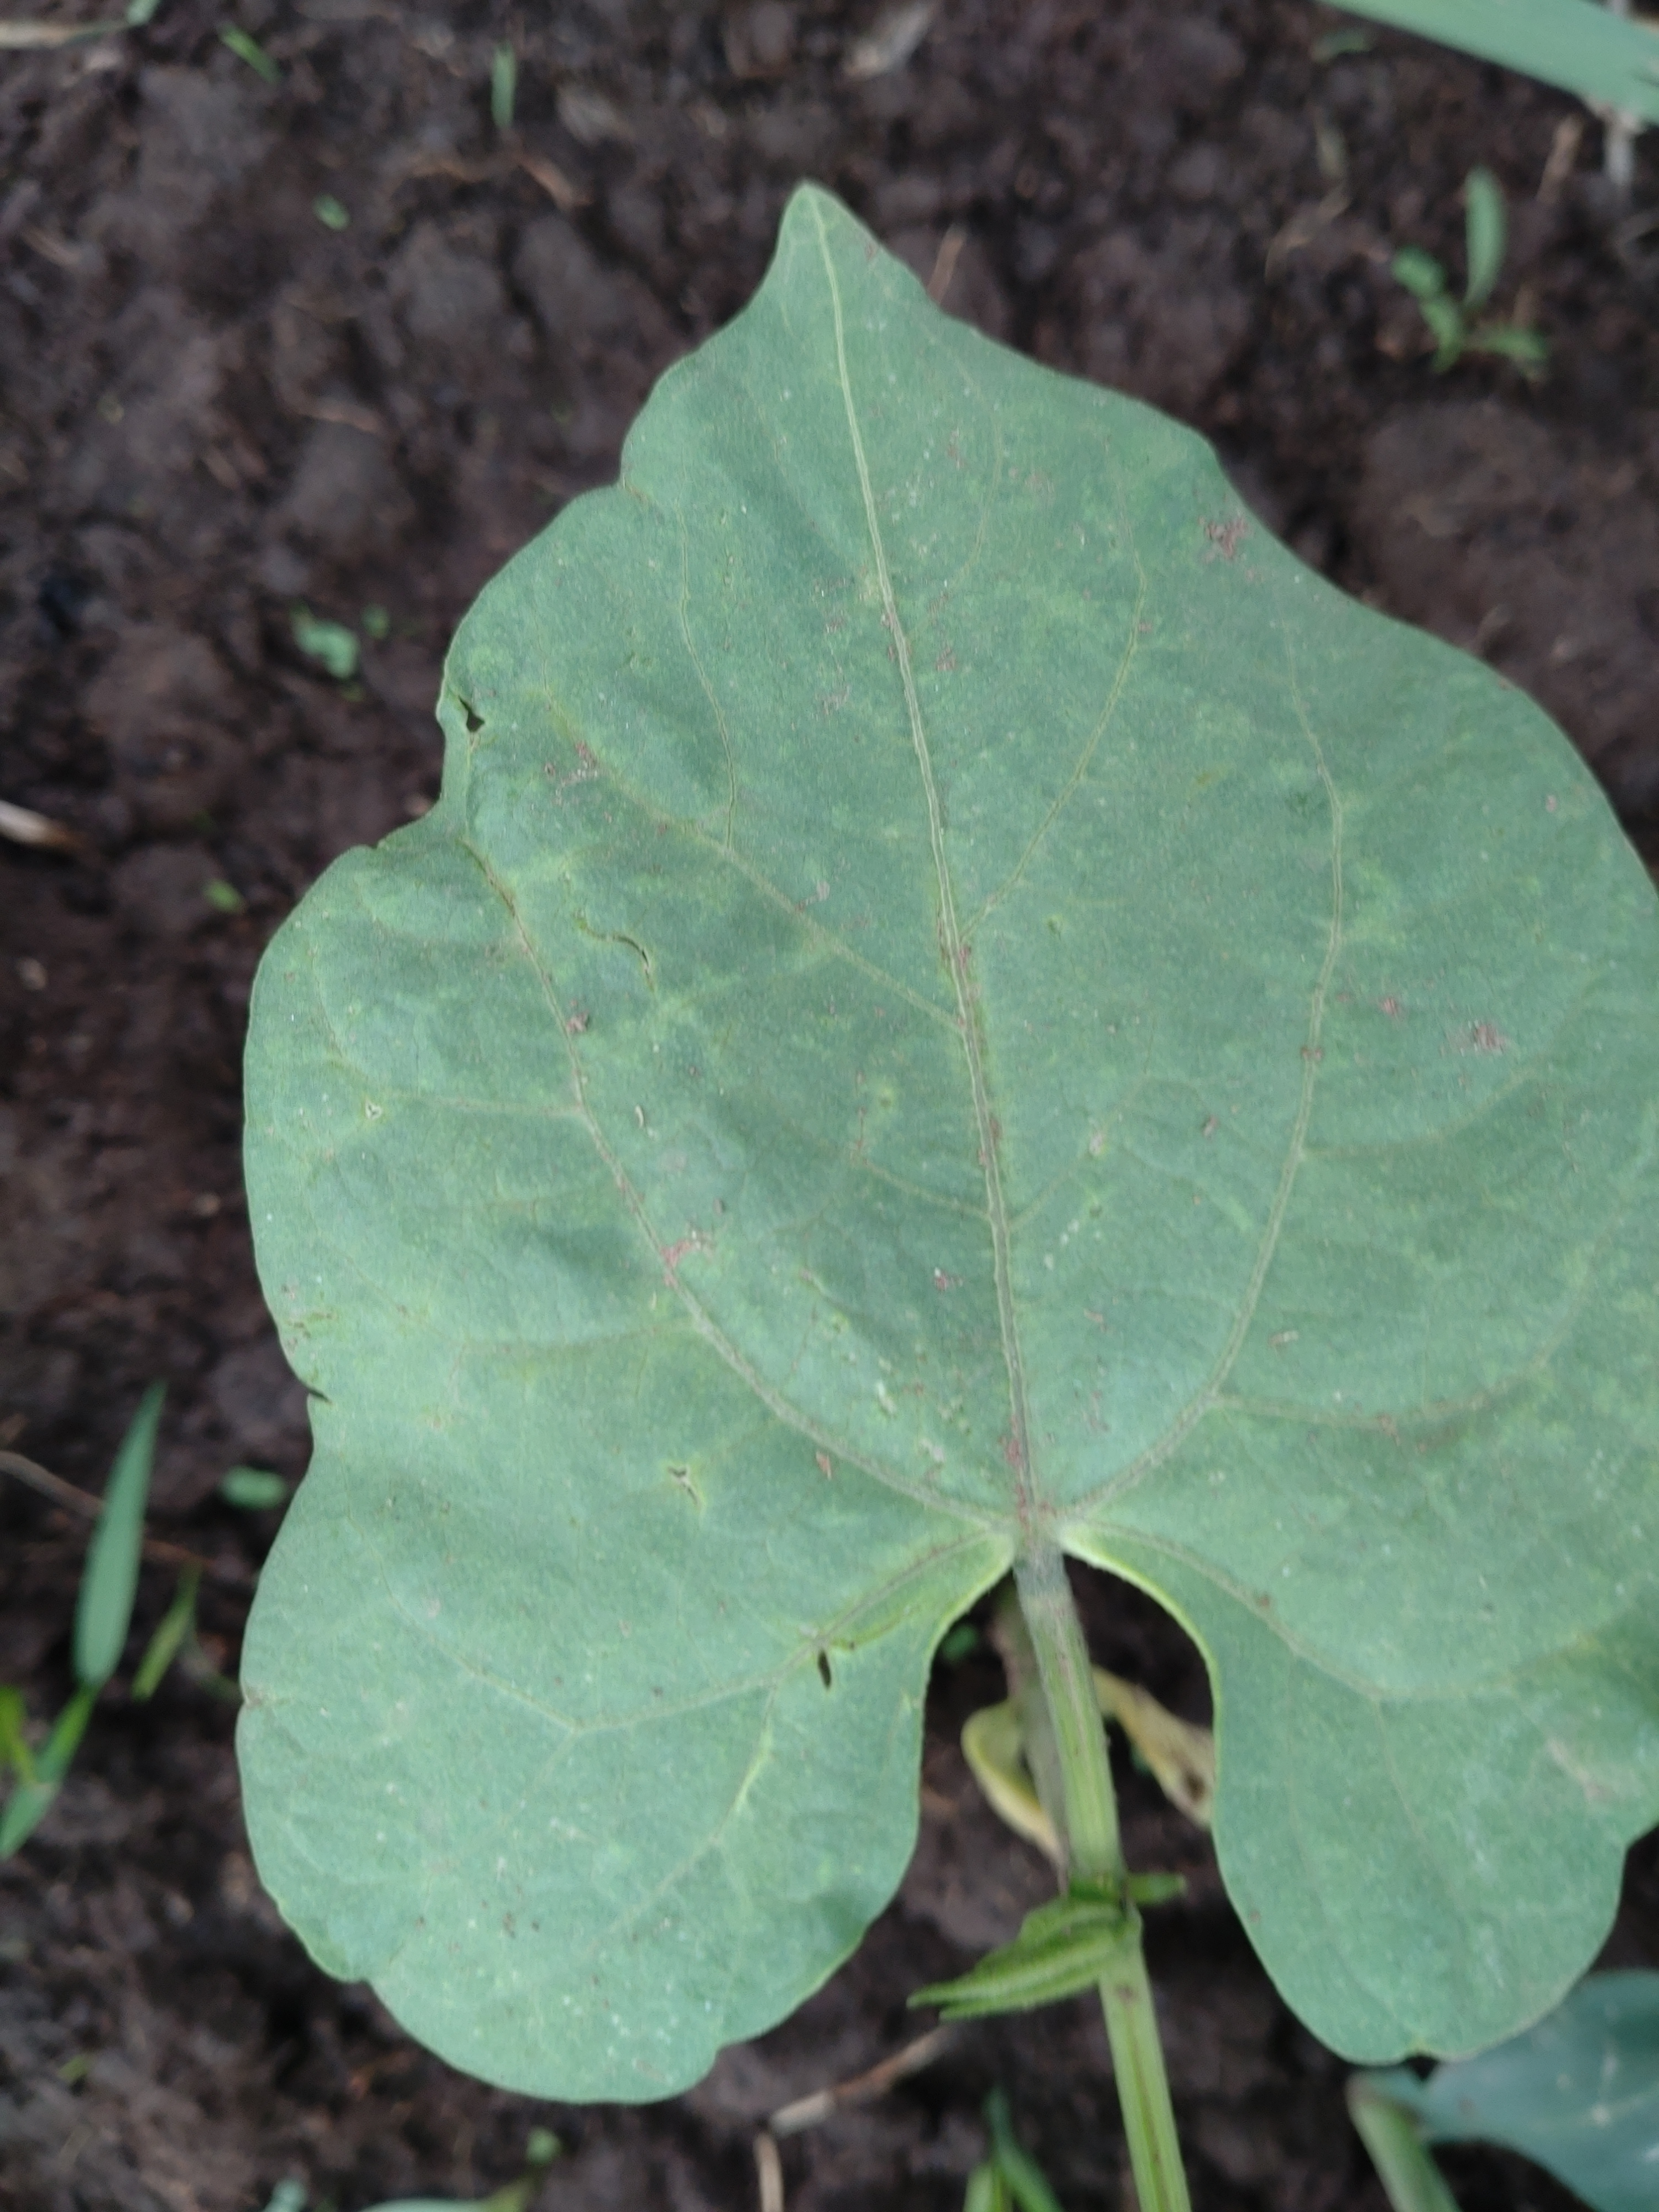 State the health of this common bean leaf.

healthy
